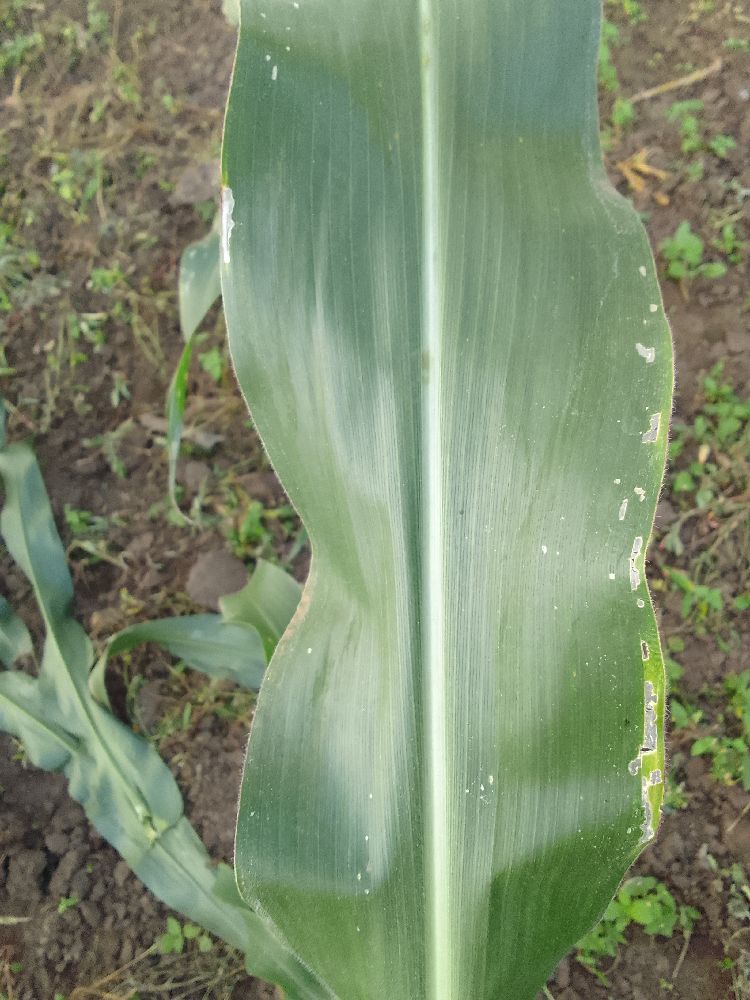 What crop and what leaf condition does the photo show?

maize, healthy
